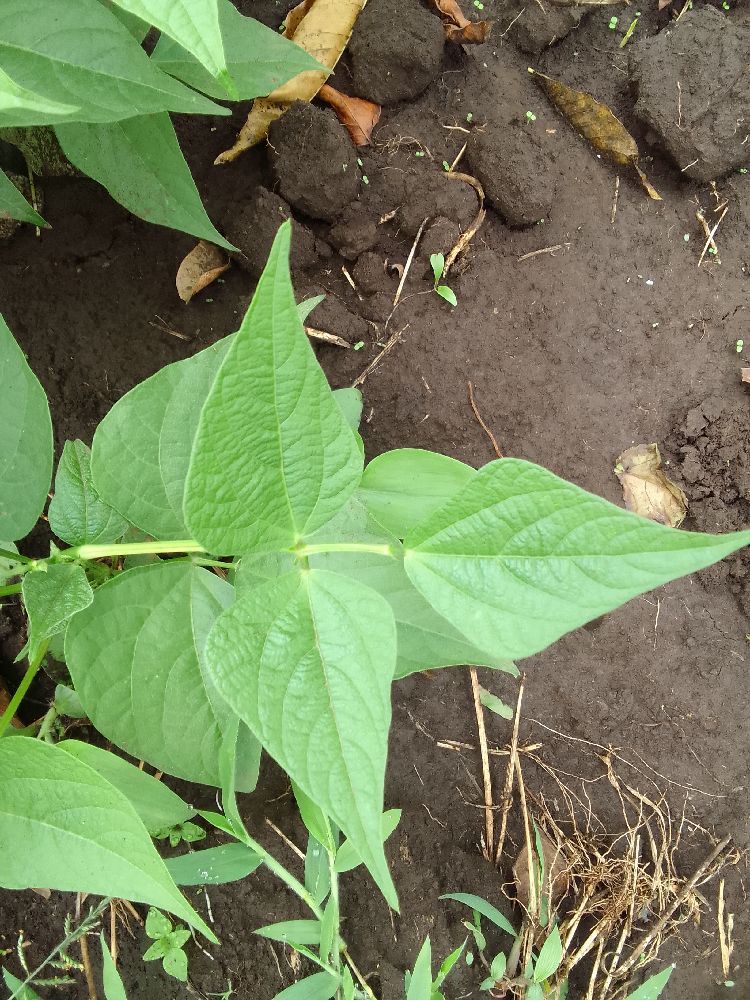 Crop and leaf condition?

common bean, healthy
